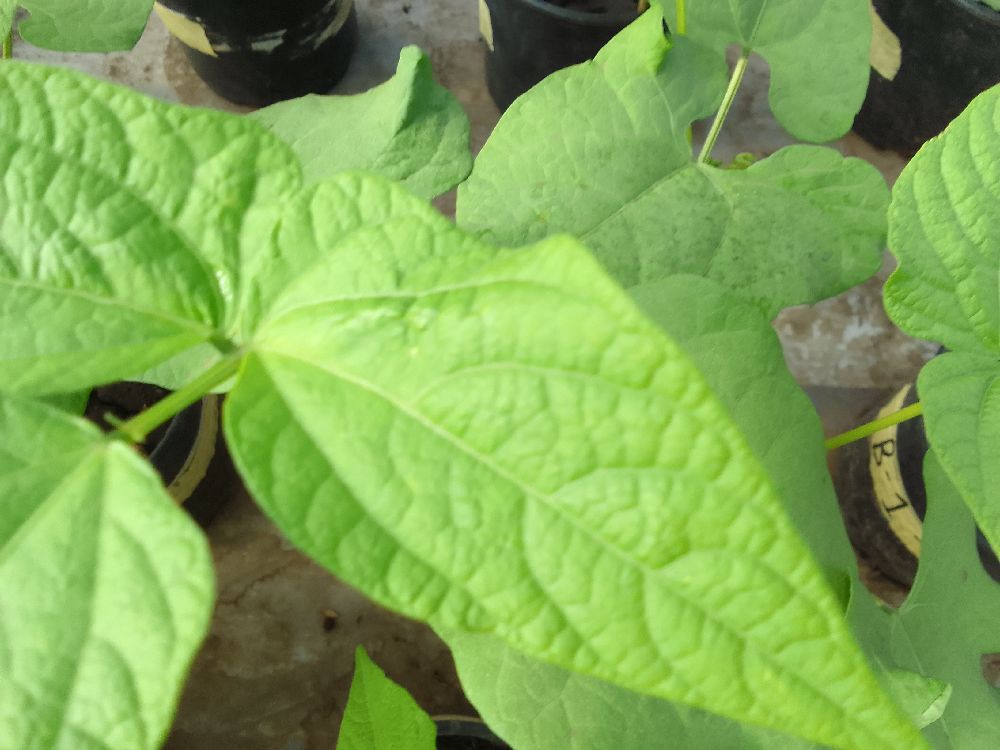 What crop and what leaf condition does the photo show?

common bean, healthy
